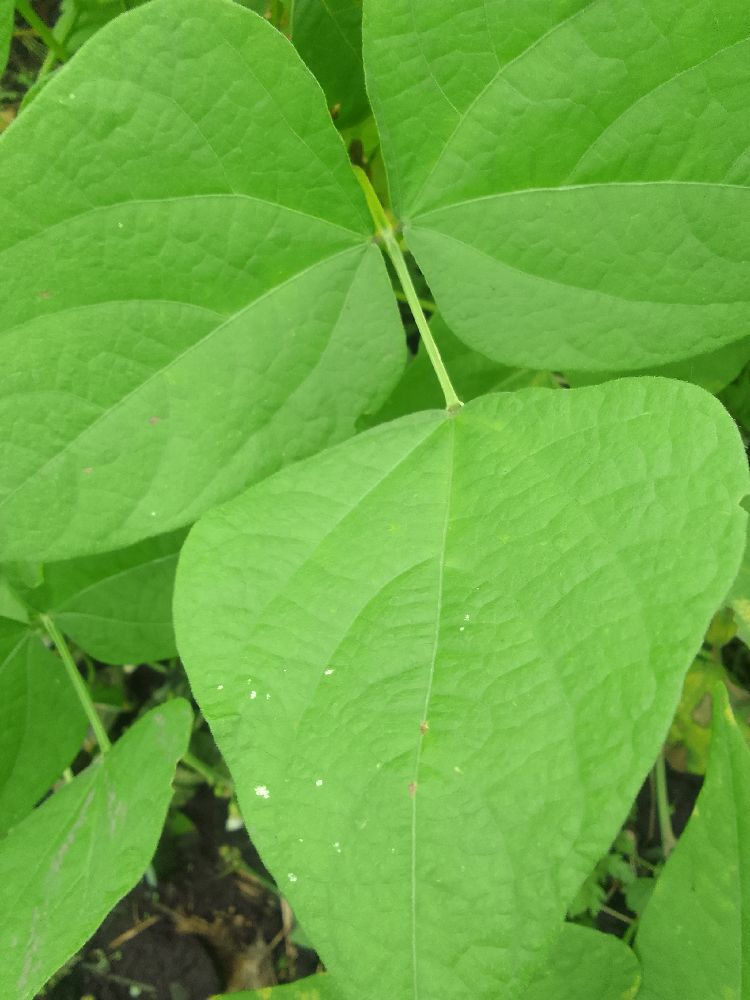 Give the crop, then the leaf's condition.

common bean, healthy
